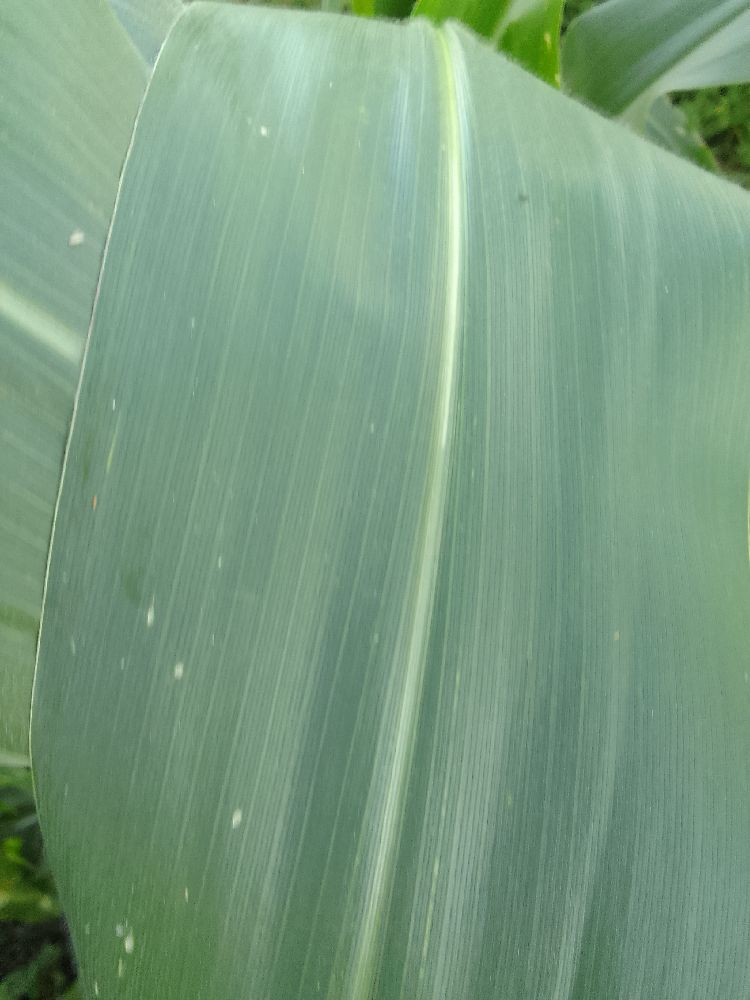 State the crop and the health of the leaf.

maize, healthy
